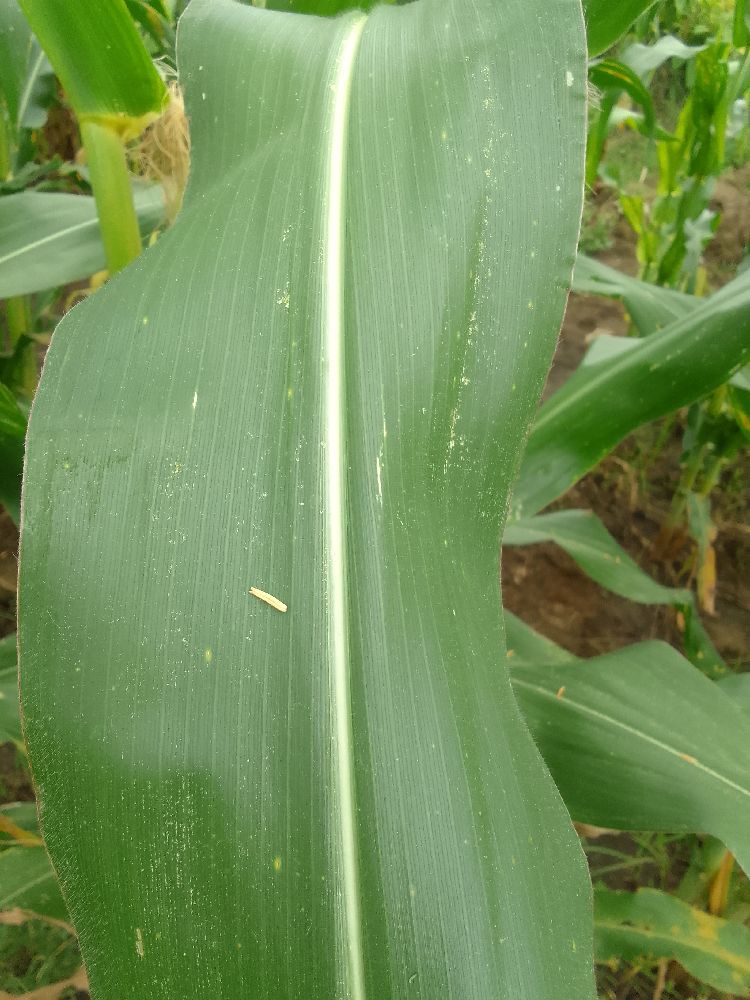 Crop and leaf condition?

maize, healthy
